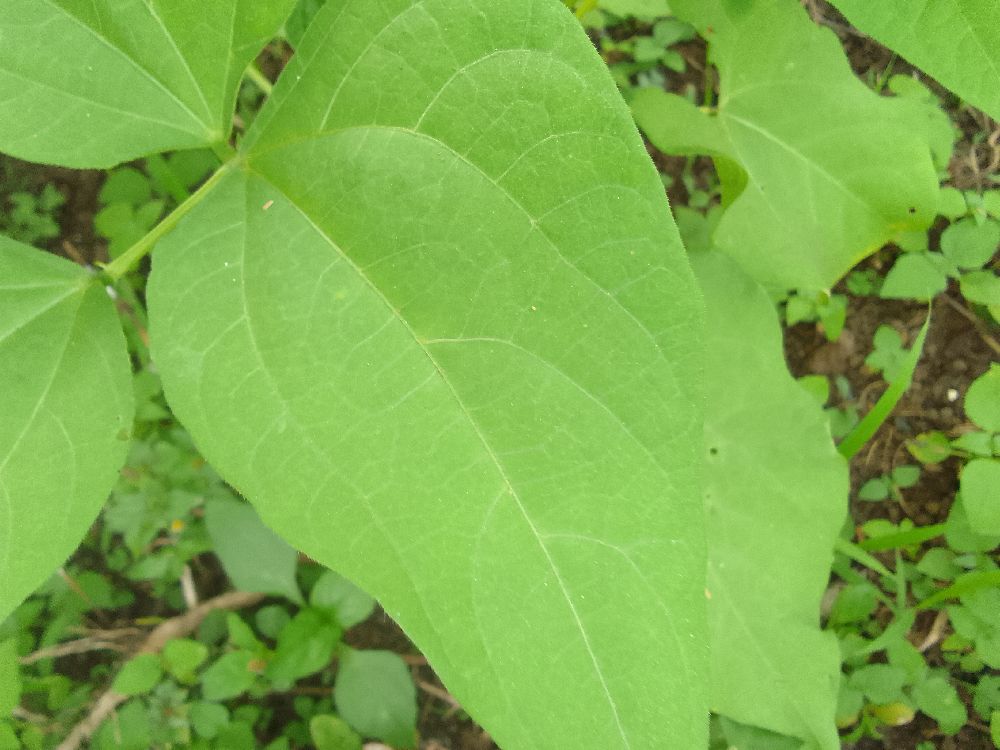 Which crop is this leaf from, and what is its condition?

common bean, healthy
